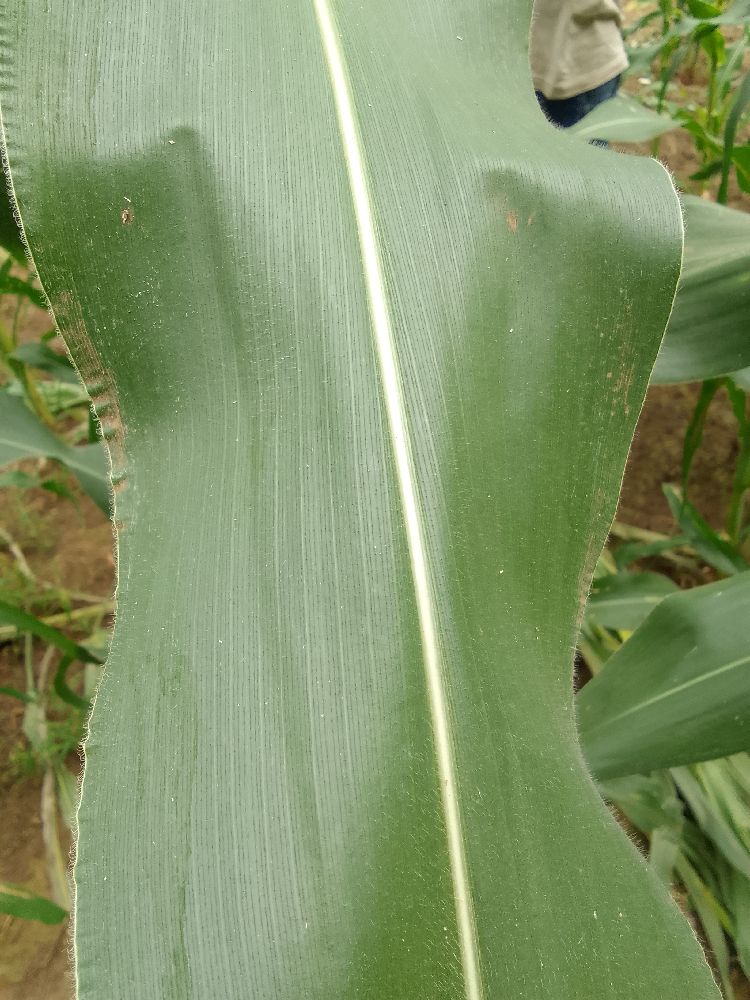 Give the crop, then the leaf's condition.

maize, healthy
